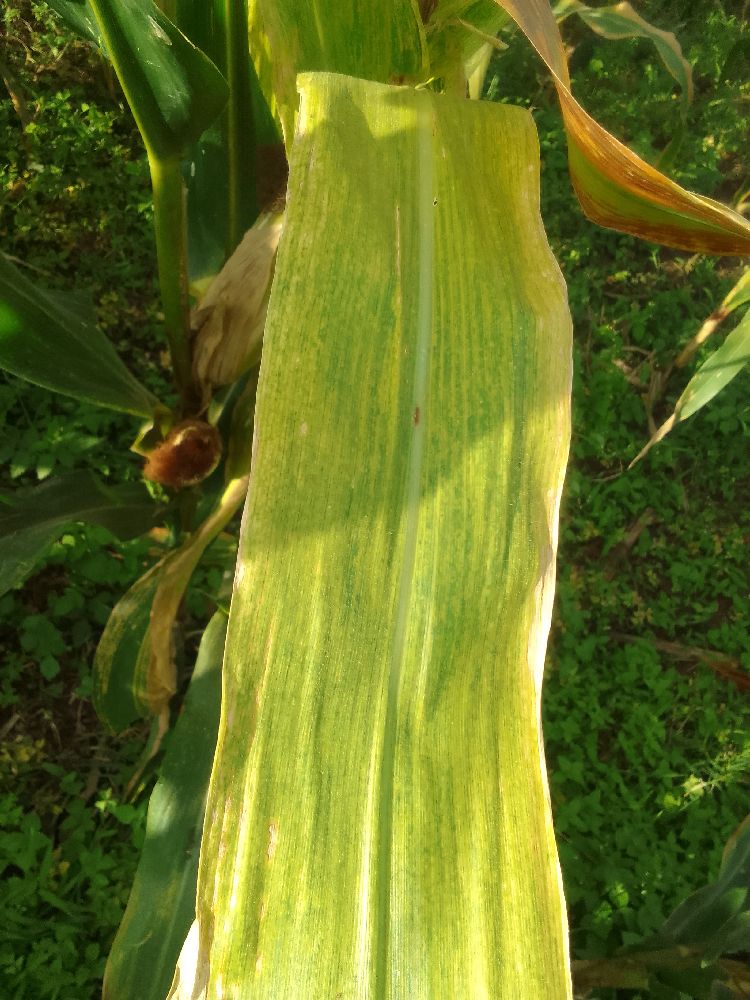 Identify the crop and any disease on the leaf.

maize, maize lethal necrosis
